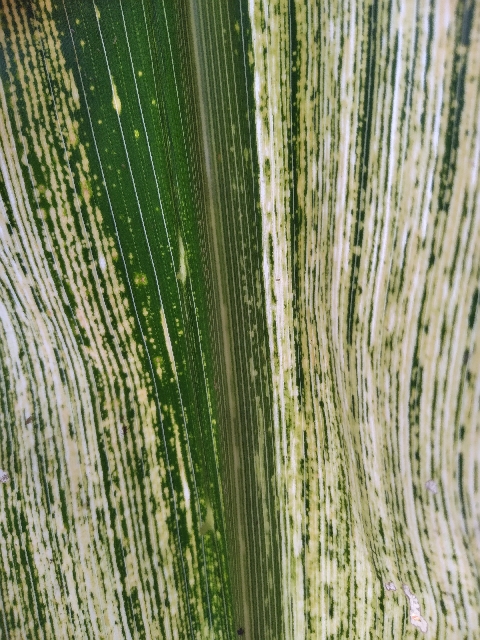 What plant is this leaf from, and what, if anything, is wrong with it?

maize, maize streak virus
